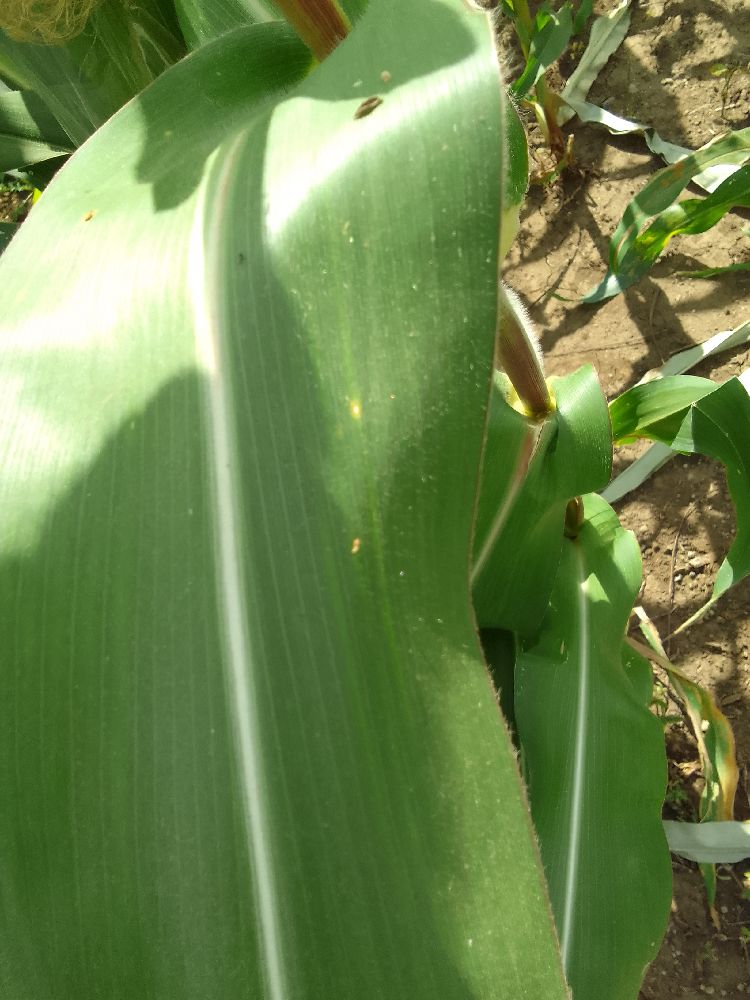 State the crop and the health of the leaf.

maize, healthy
